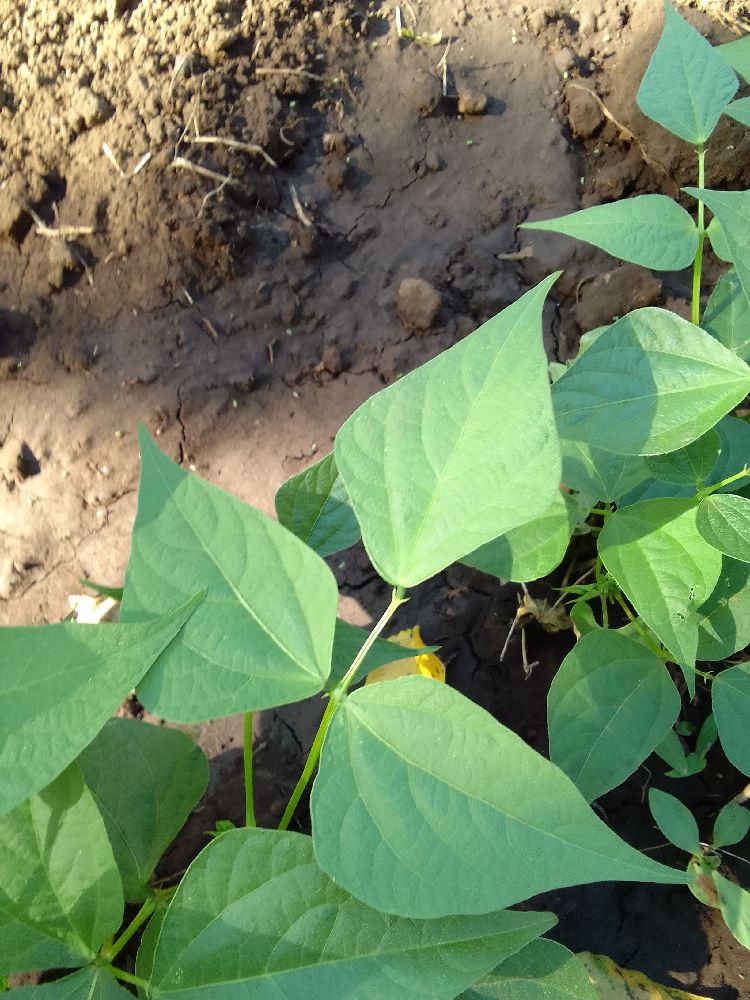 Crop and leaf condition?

common bean, healthy
